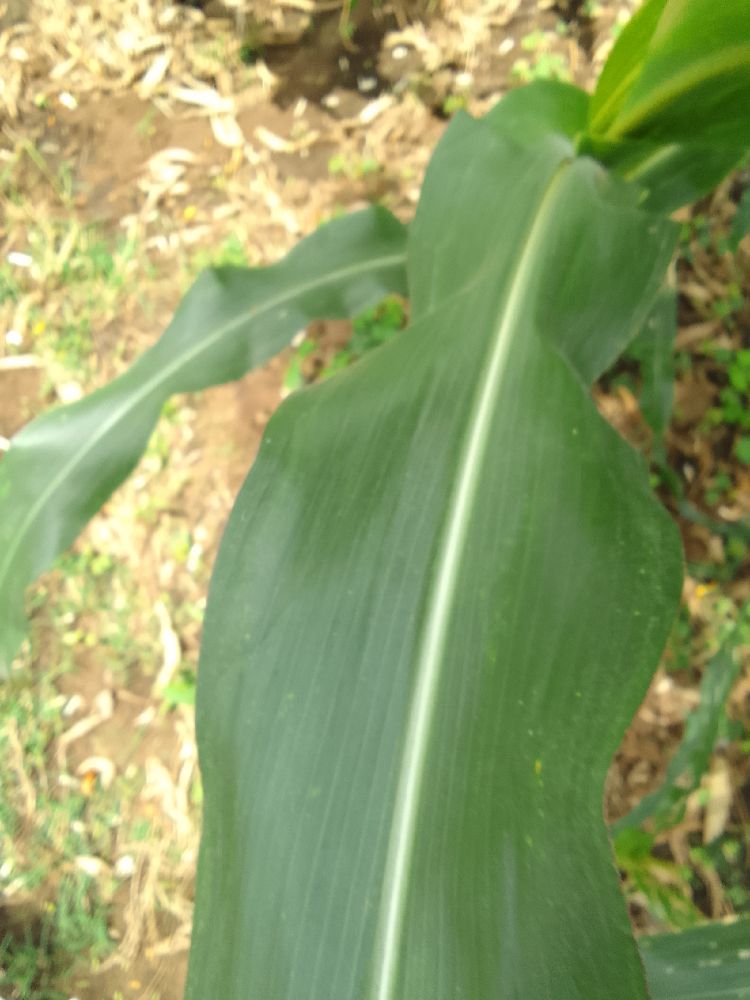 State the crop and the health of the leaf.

maize, healthy
